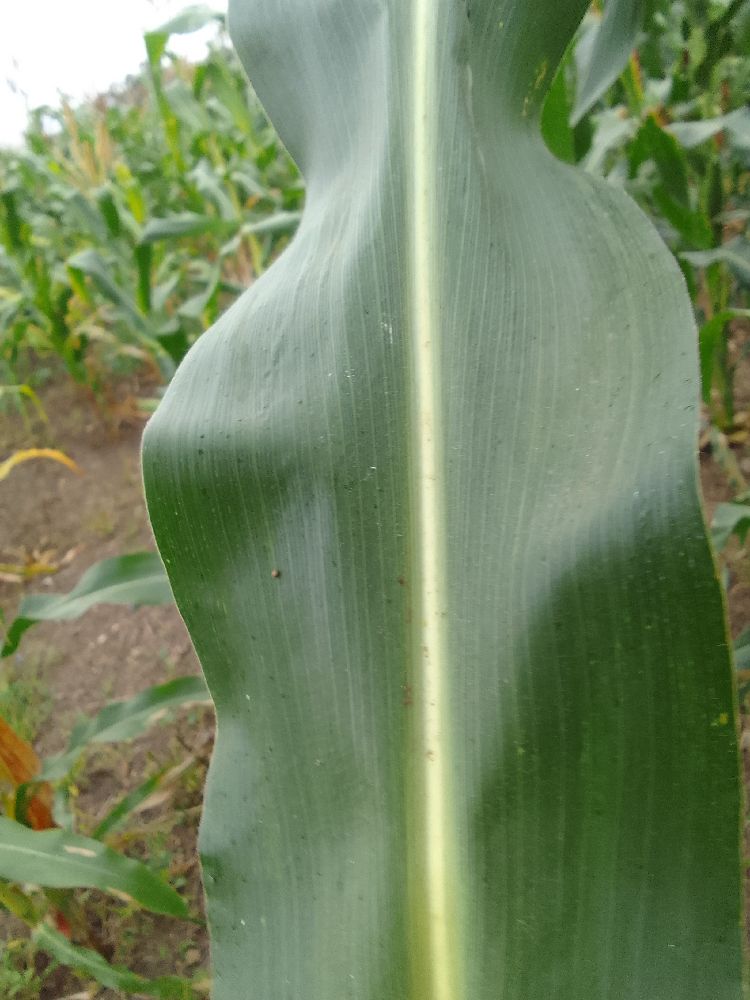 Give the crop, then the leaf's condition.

maize, healthy
